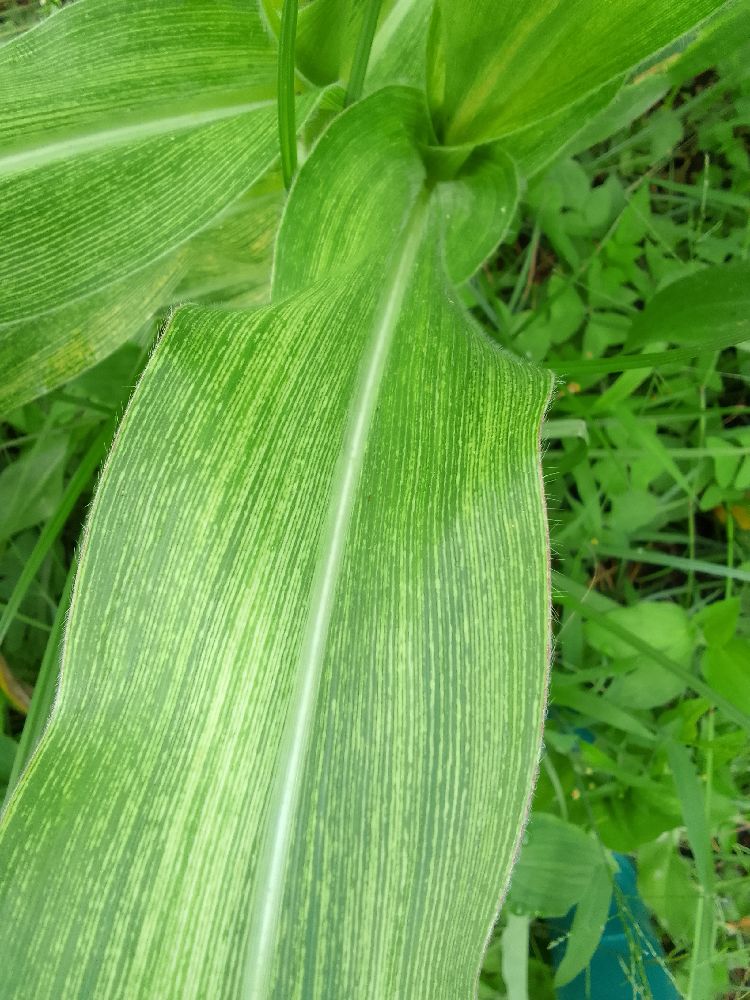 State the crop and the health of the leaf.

maize, maize streak virus
